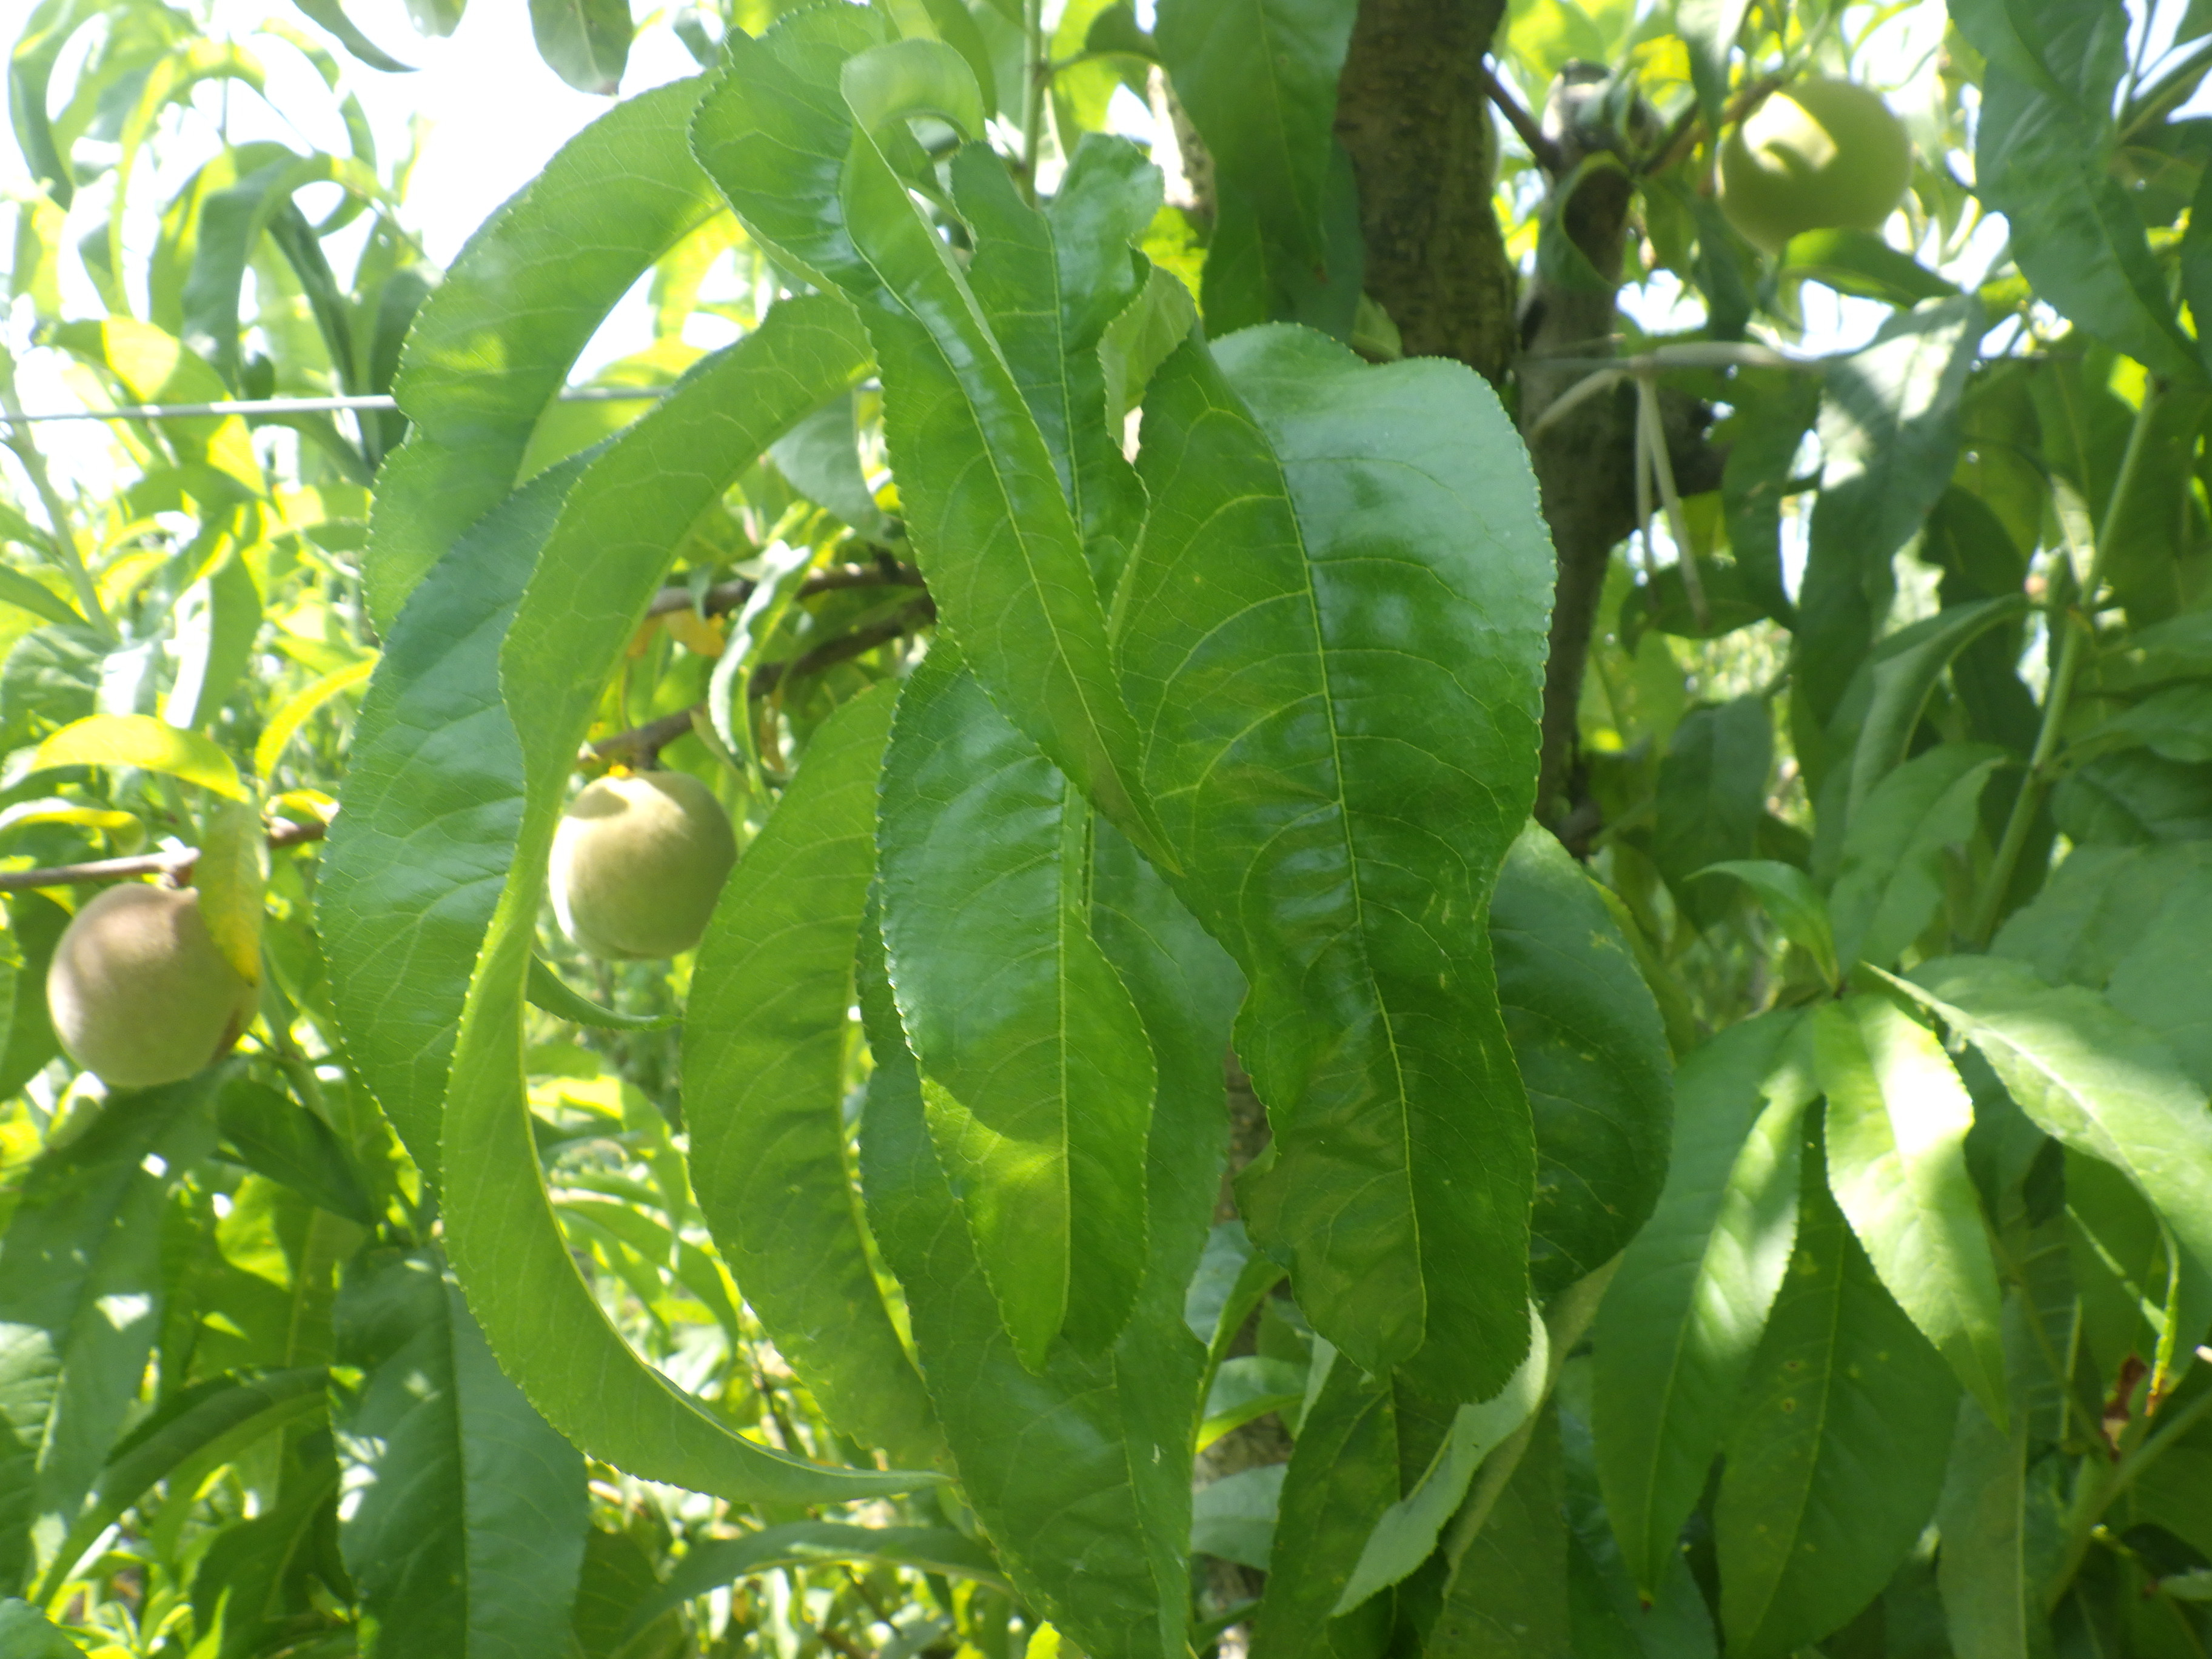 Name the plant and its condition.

peach, aphids
